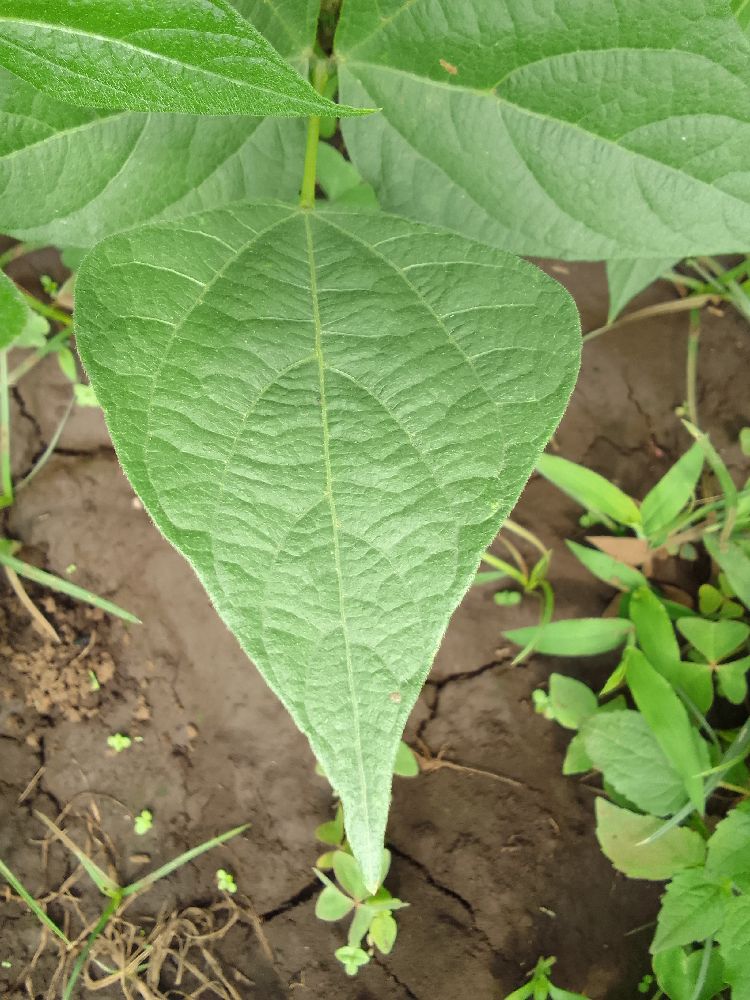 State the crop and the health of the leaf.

common bean, healthy
